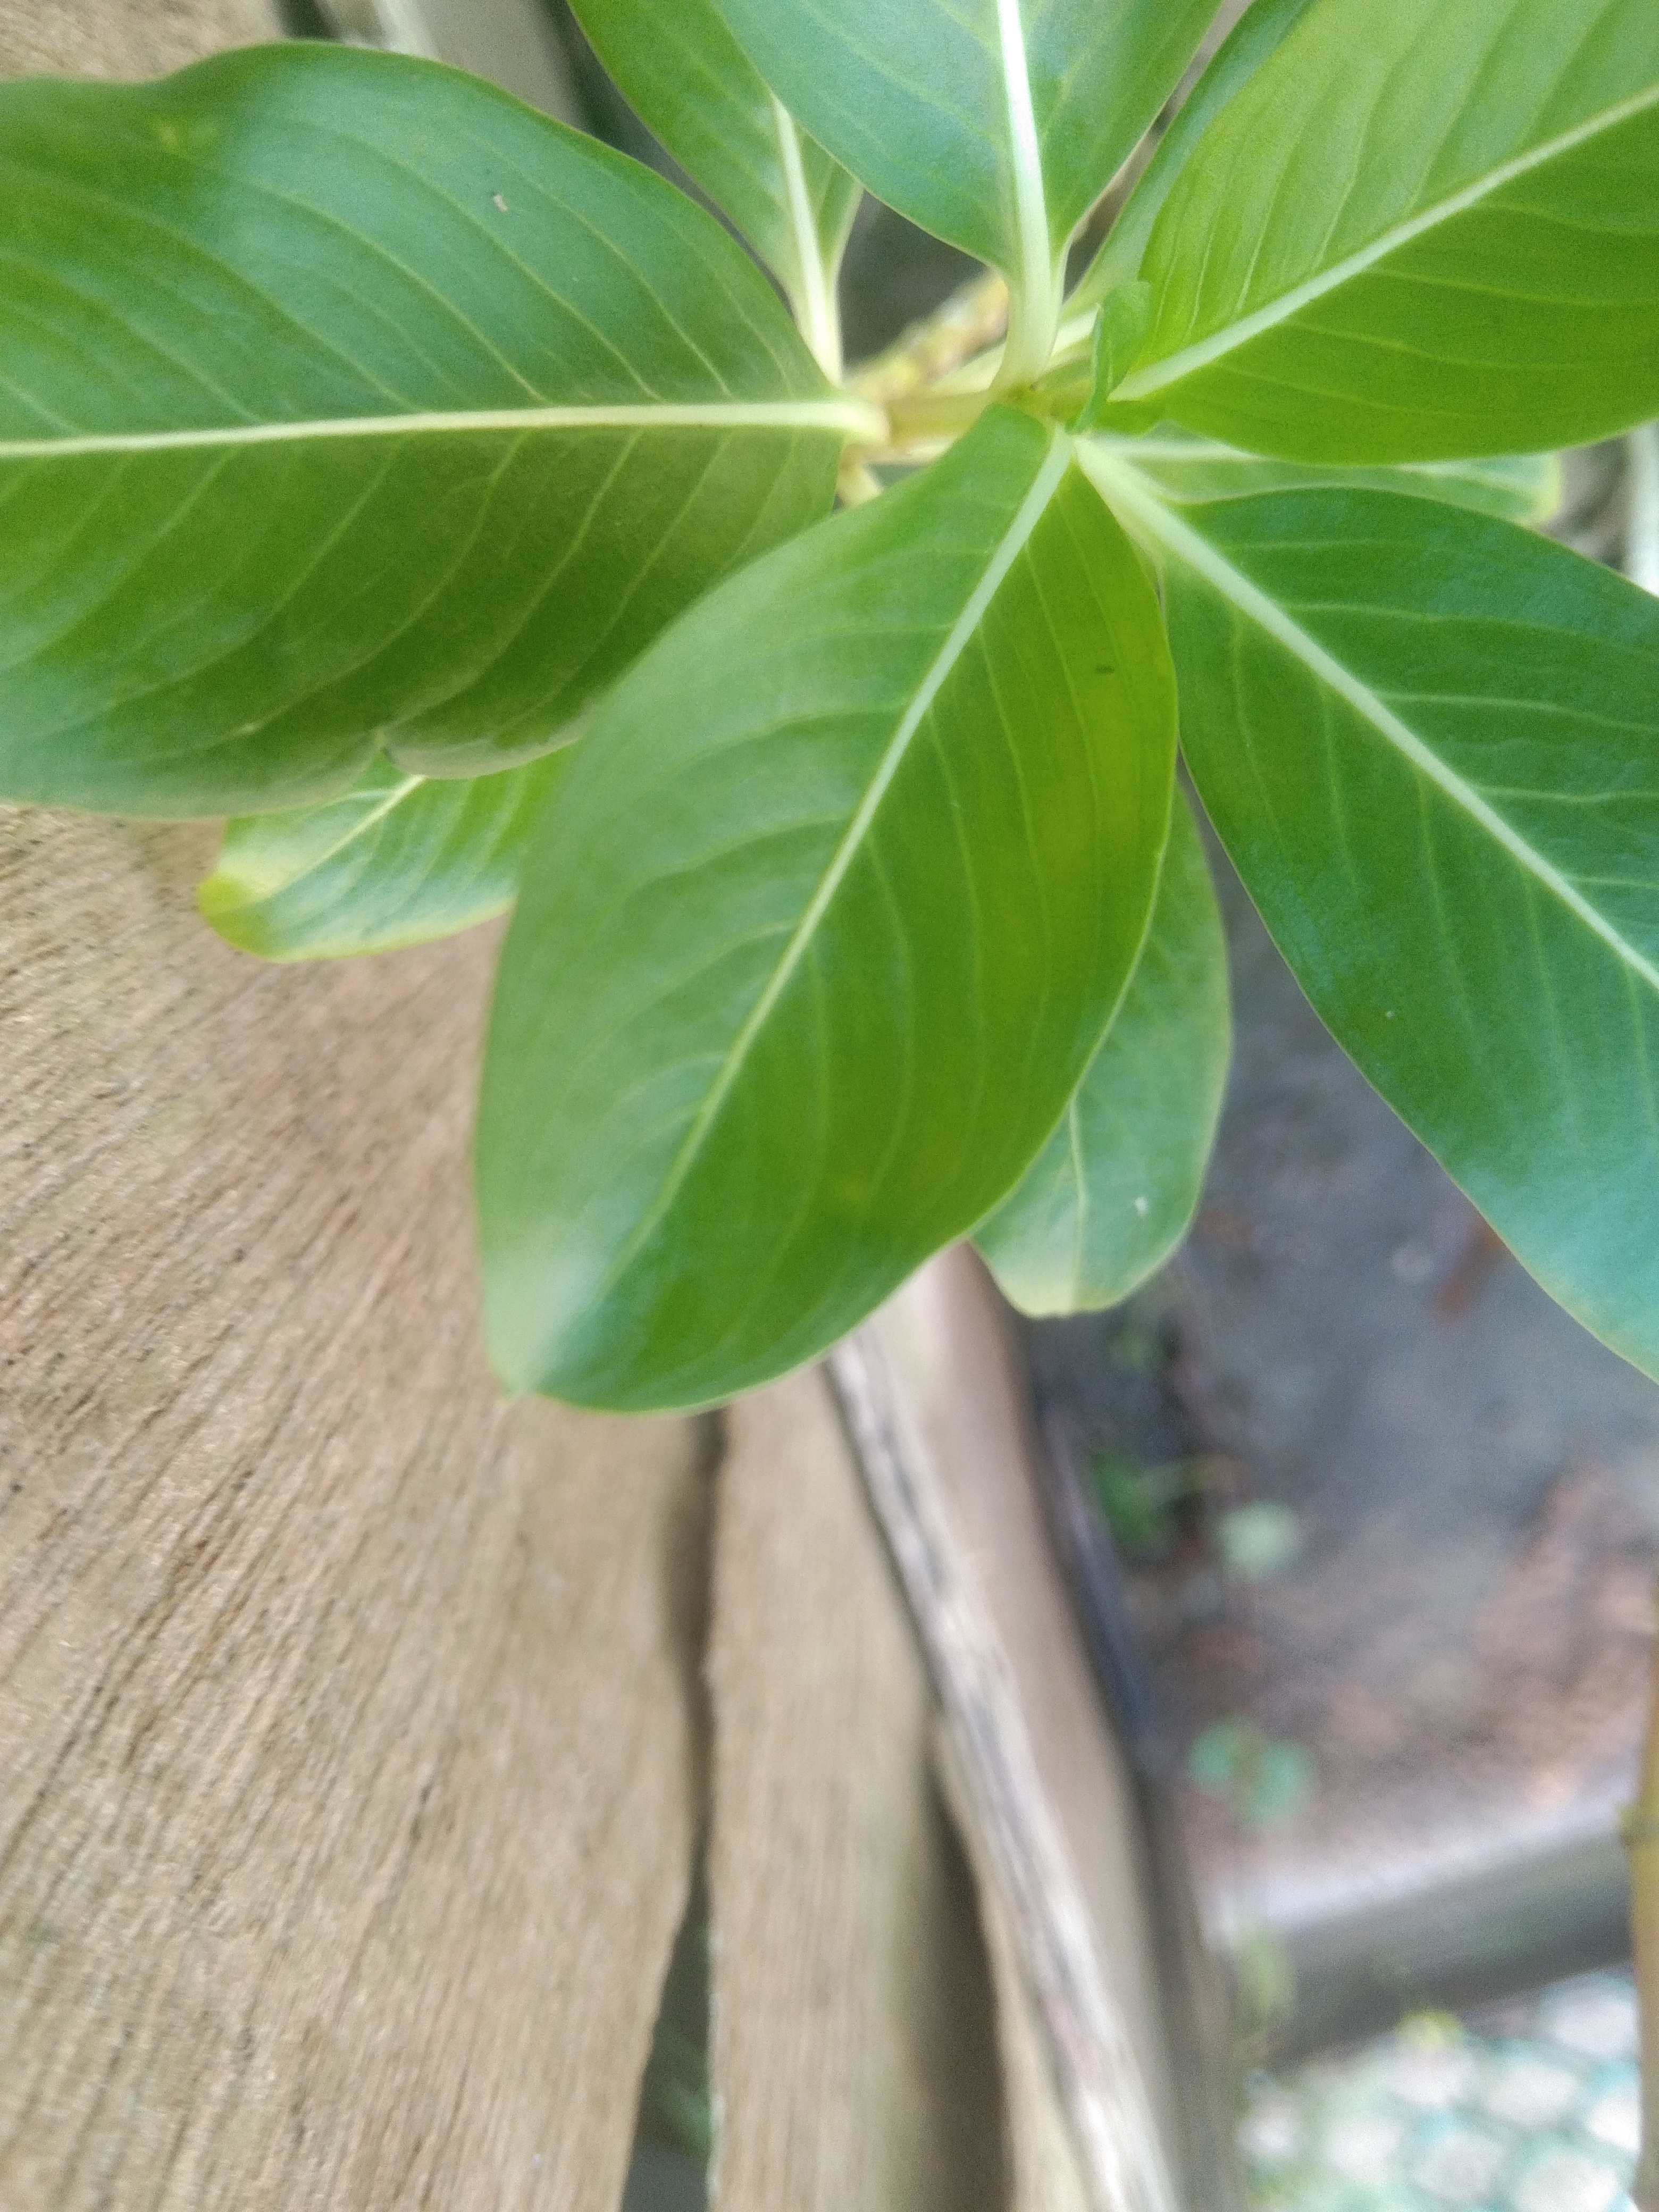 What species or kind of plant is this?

rose periwinkle
